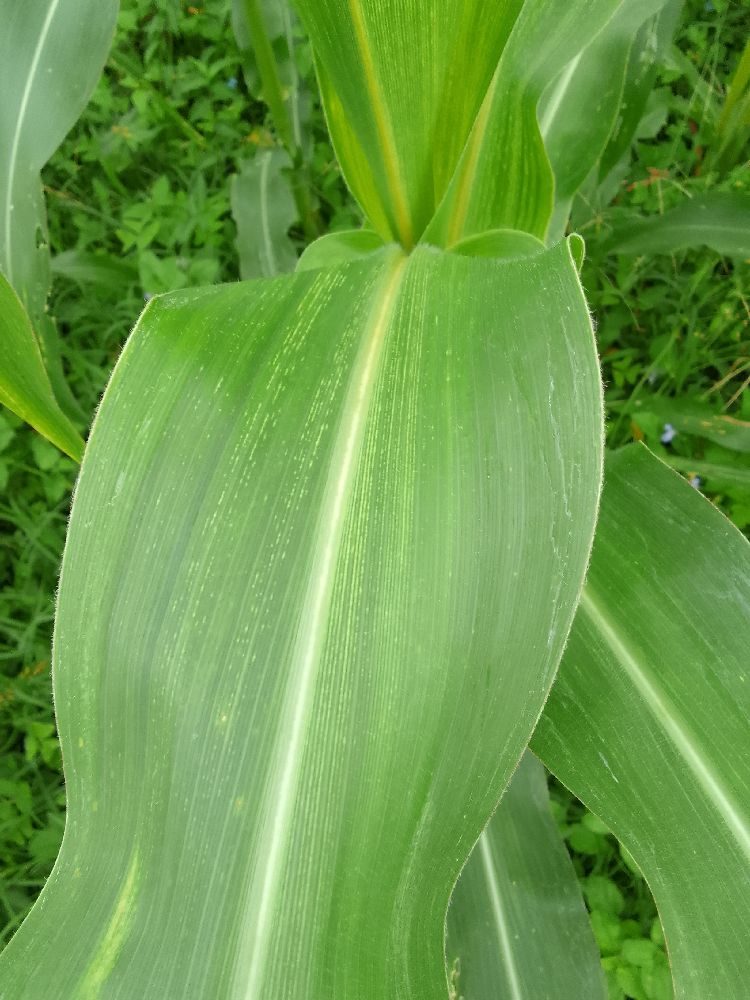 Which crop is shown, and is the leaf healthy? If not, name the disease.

maize, maize streak virus
